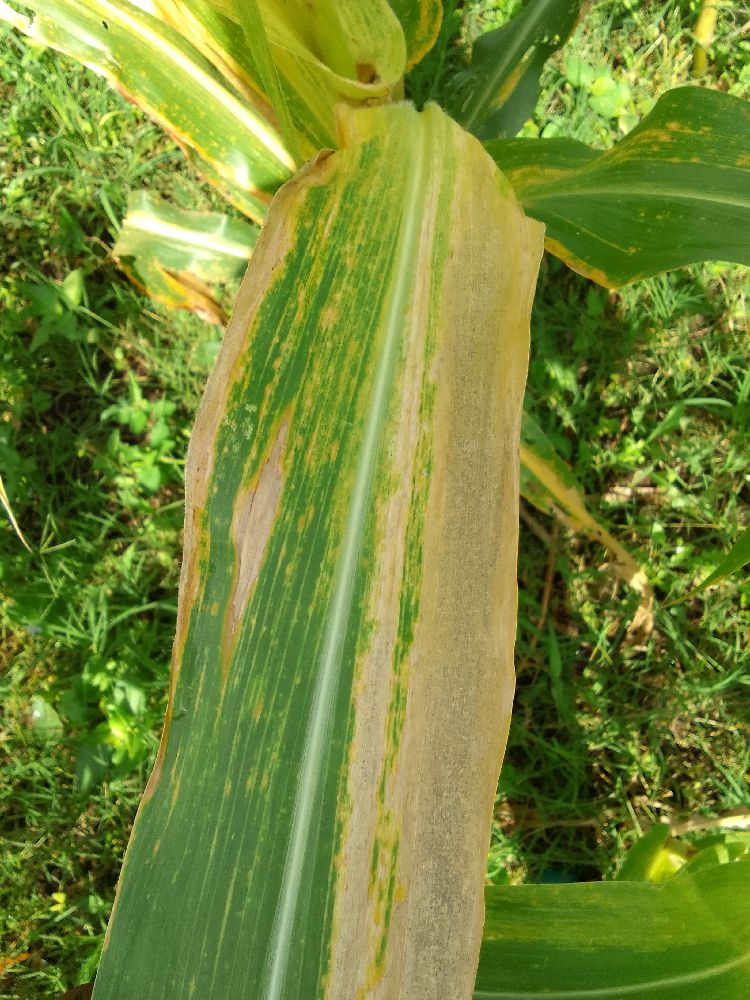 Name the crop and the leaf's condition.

maize, maize lethal necrosis
